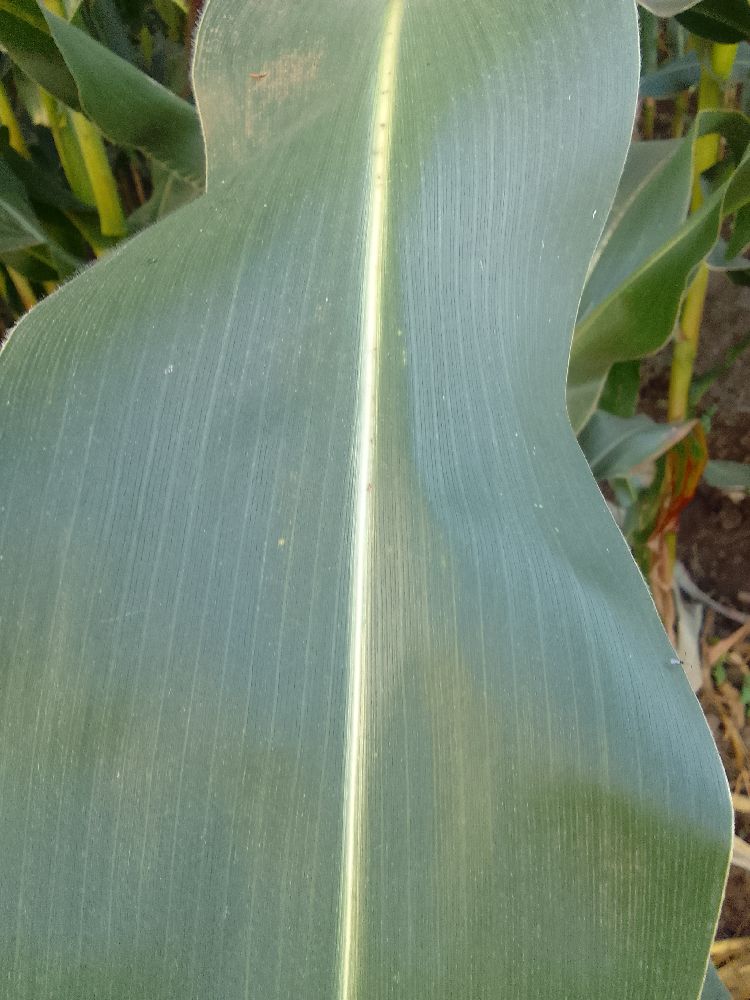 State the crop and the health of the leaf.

maize, healthy
